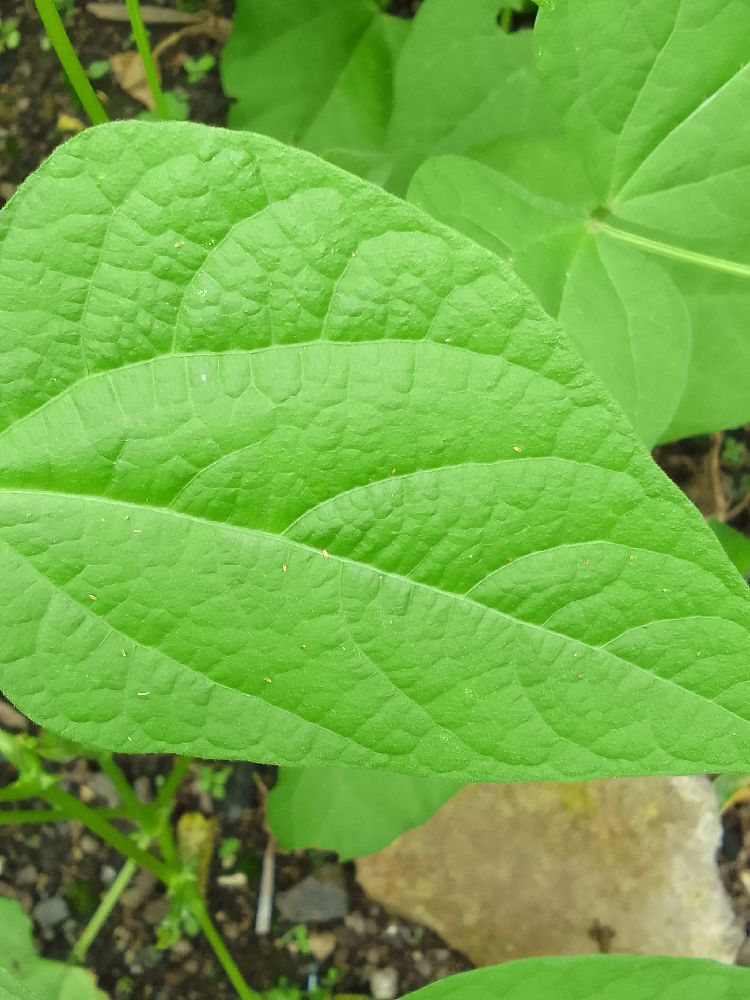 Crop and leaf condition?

common bean, healthy
